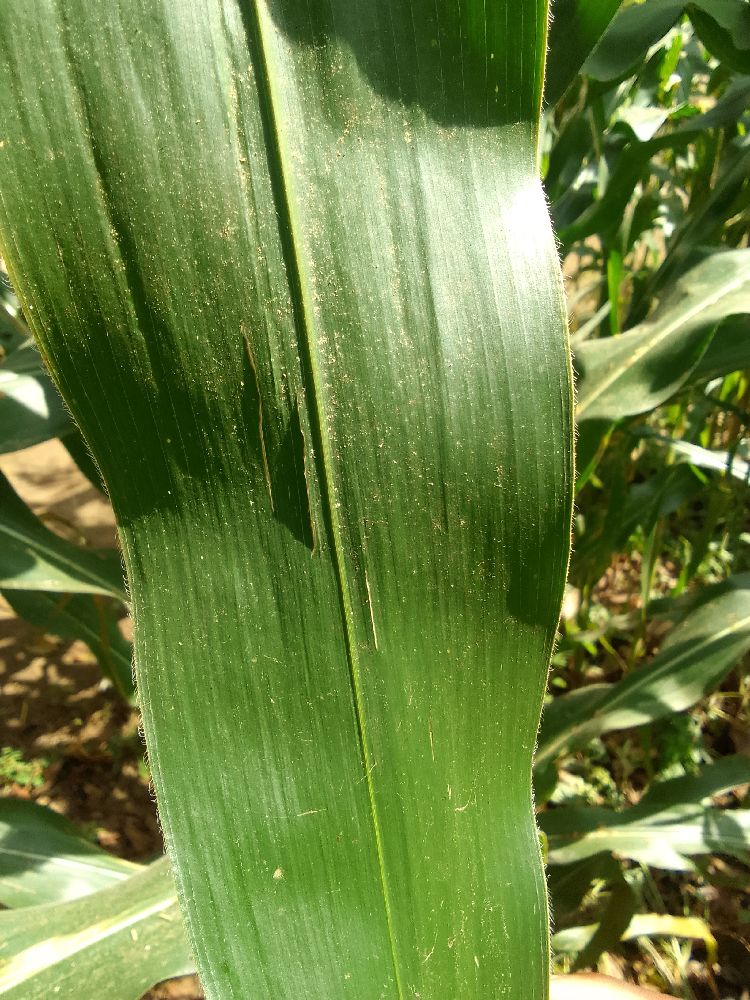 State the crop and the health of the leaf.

maize, healthy
